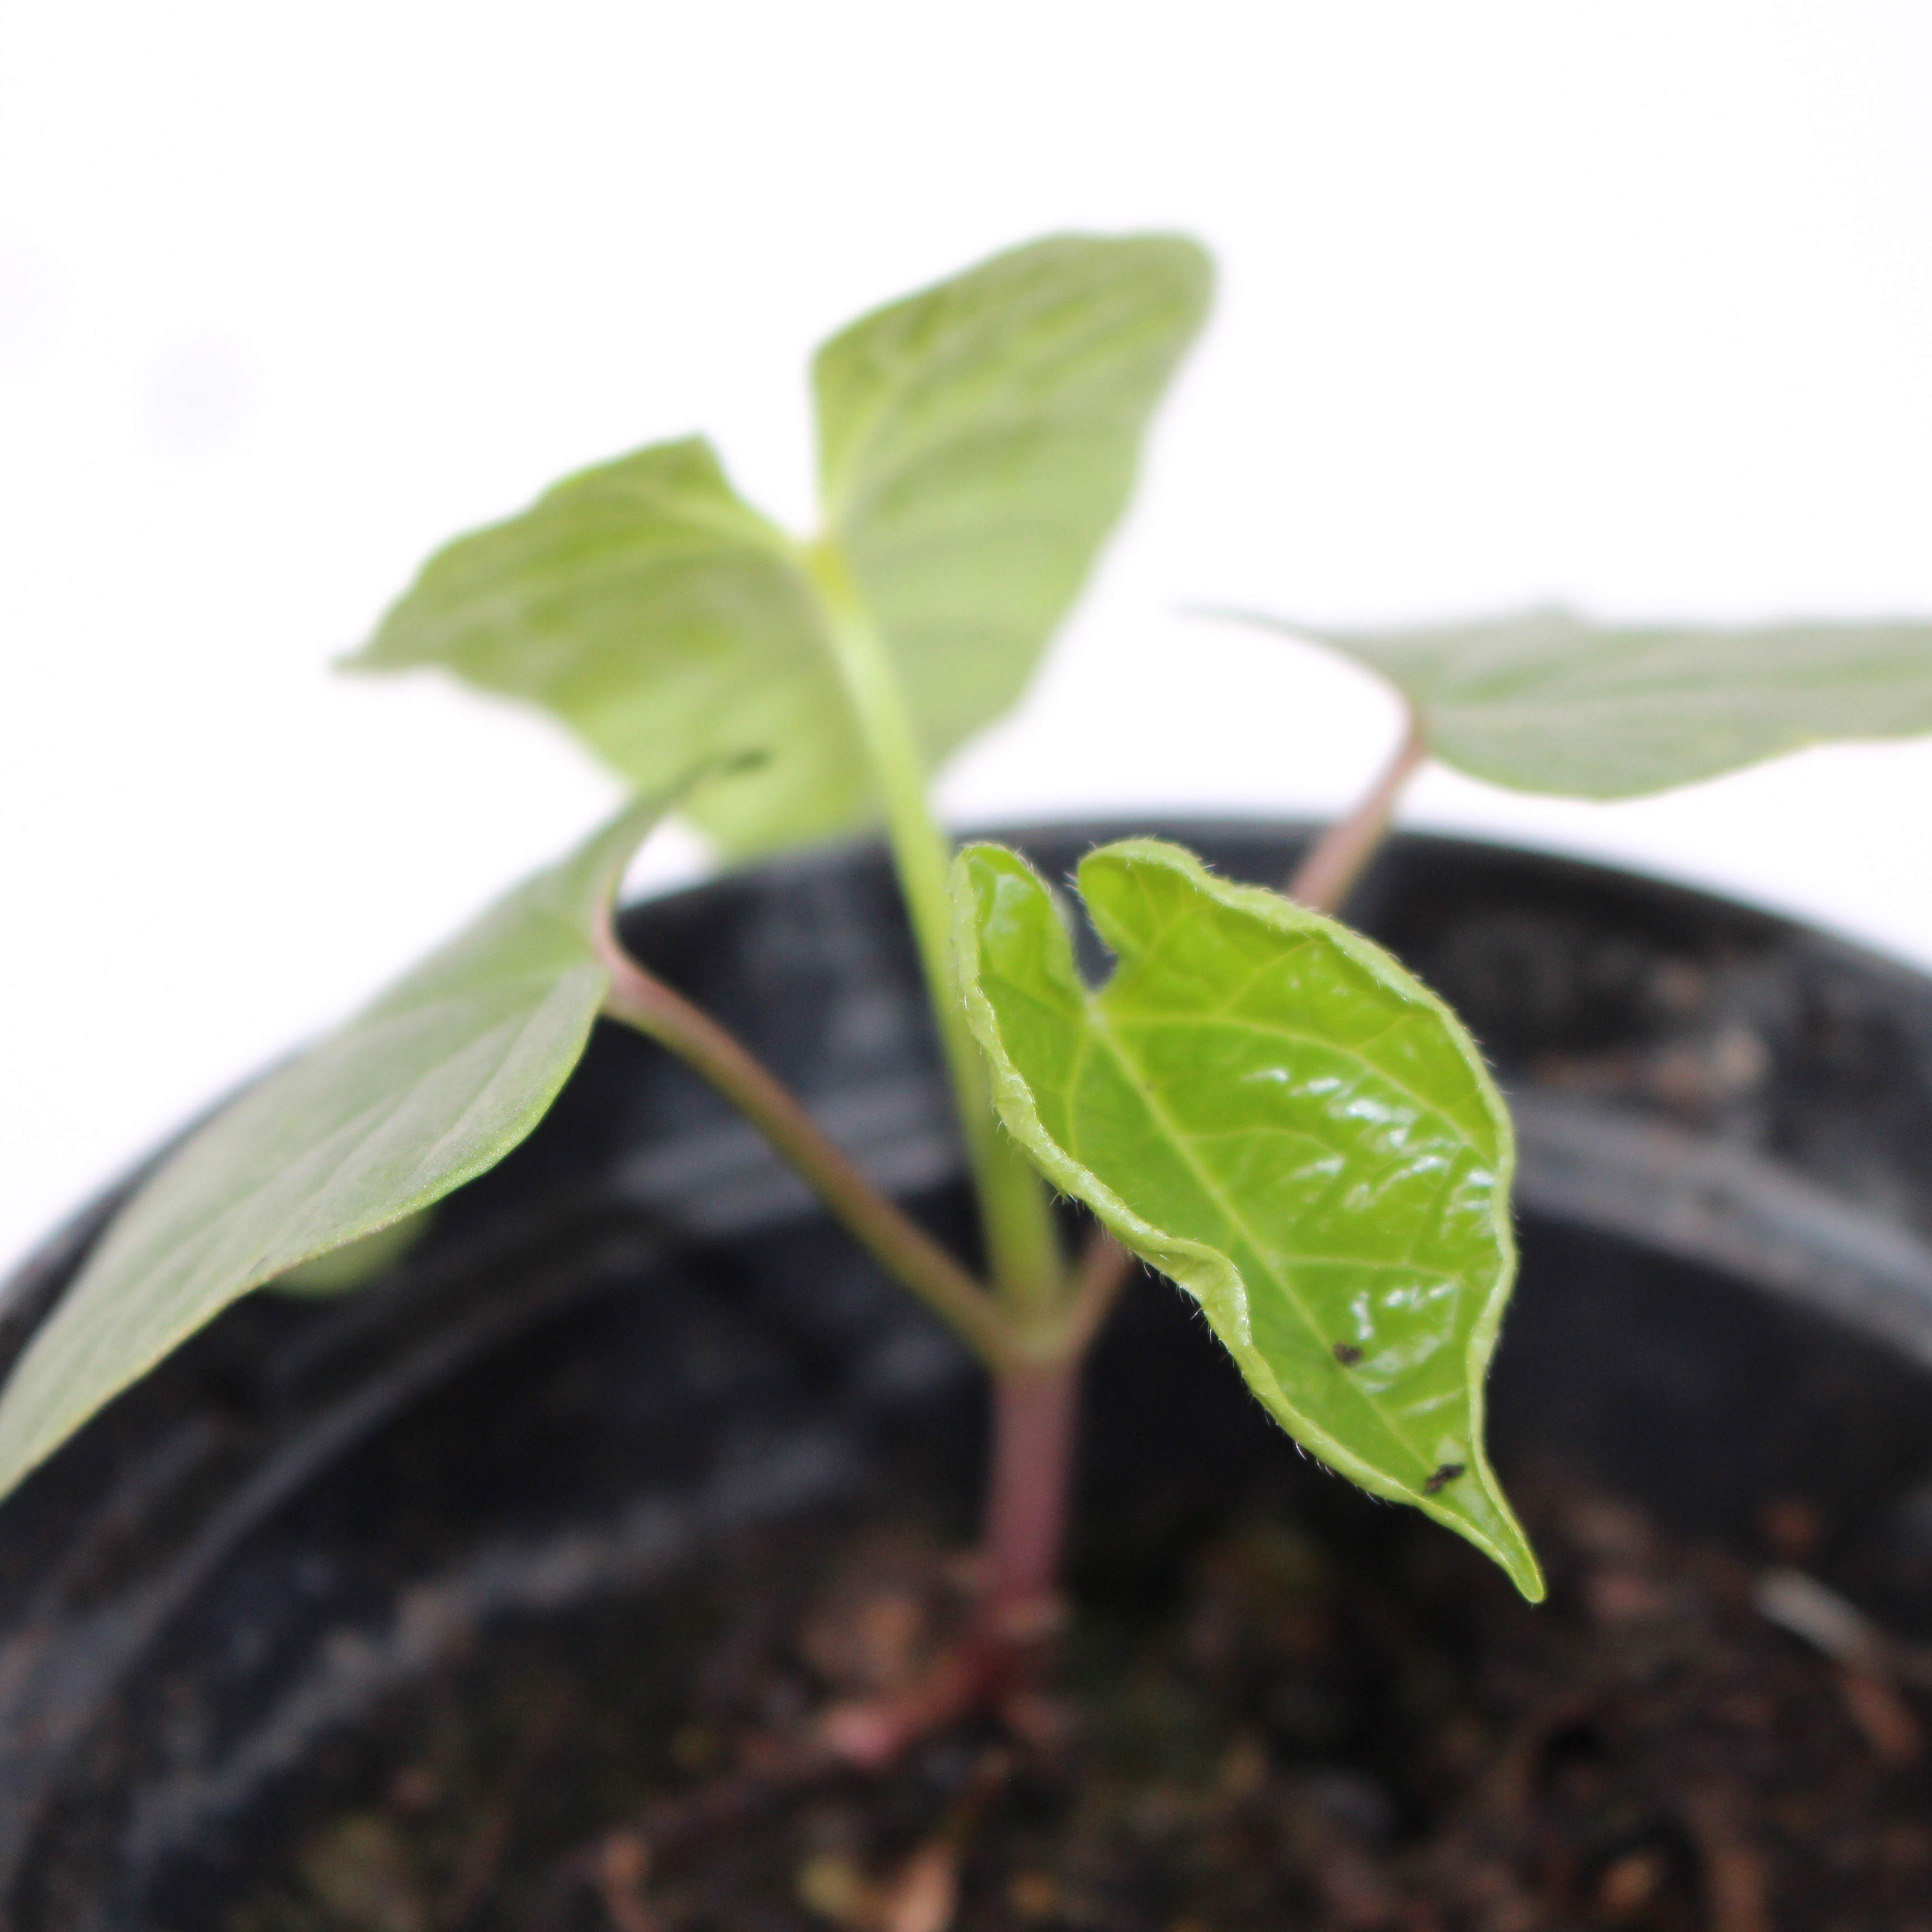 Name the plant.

Convolvulus arvensis
